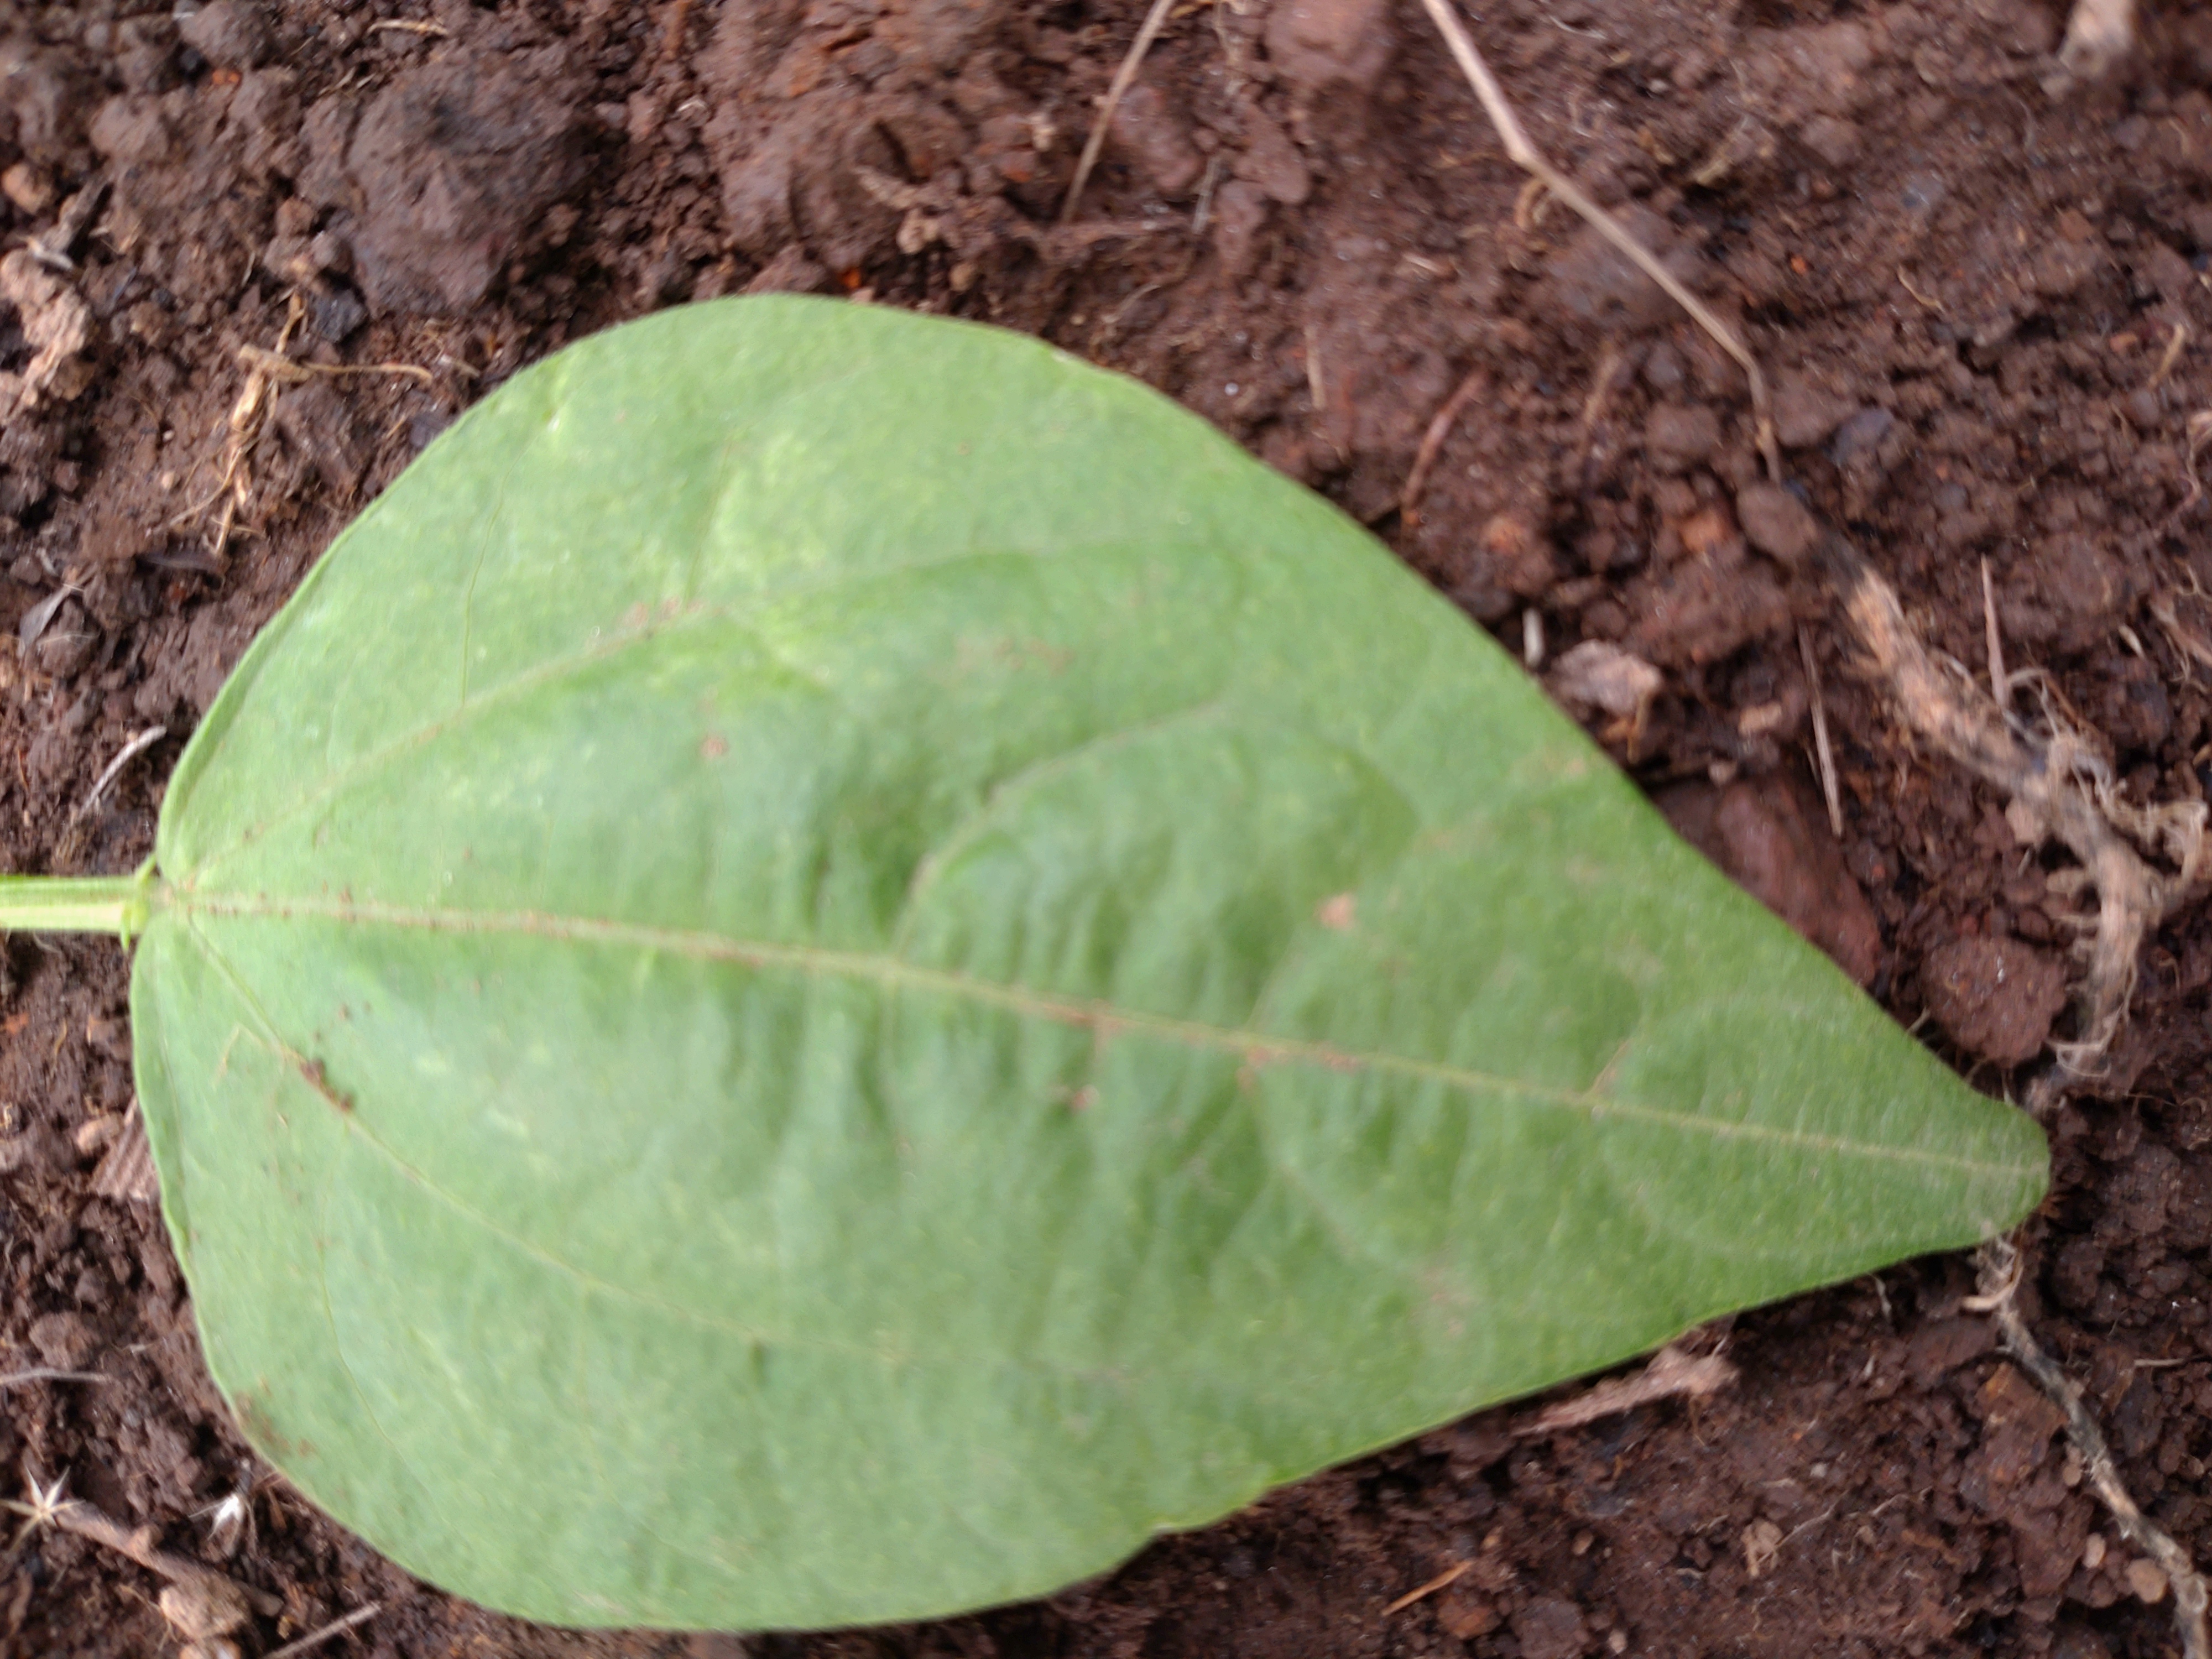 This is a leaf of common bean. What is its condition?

healthy
